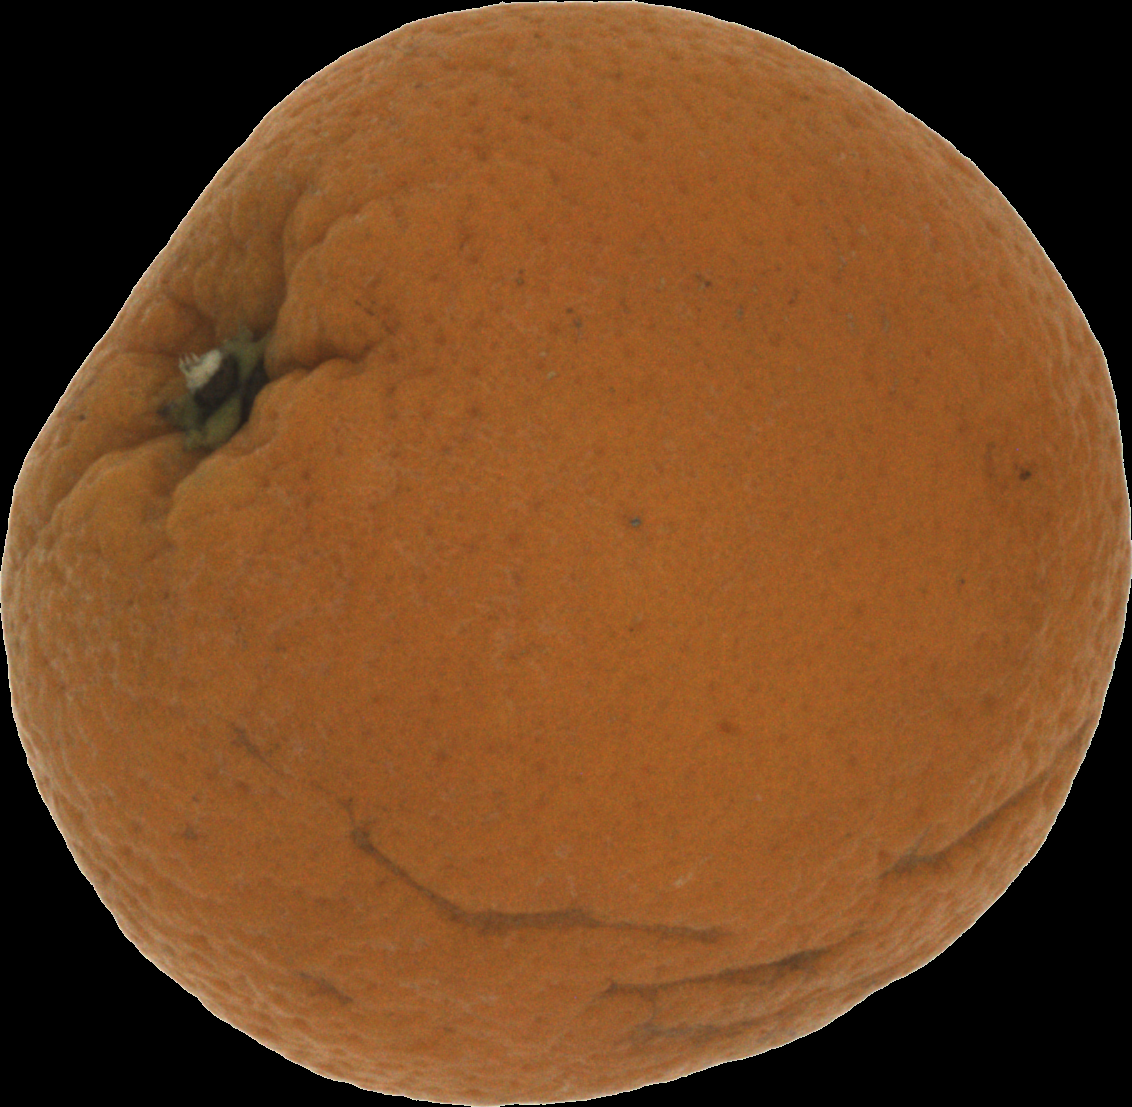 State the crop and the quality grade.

orange, bad
